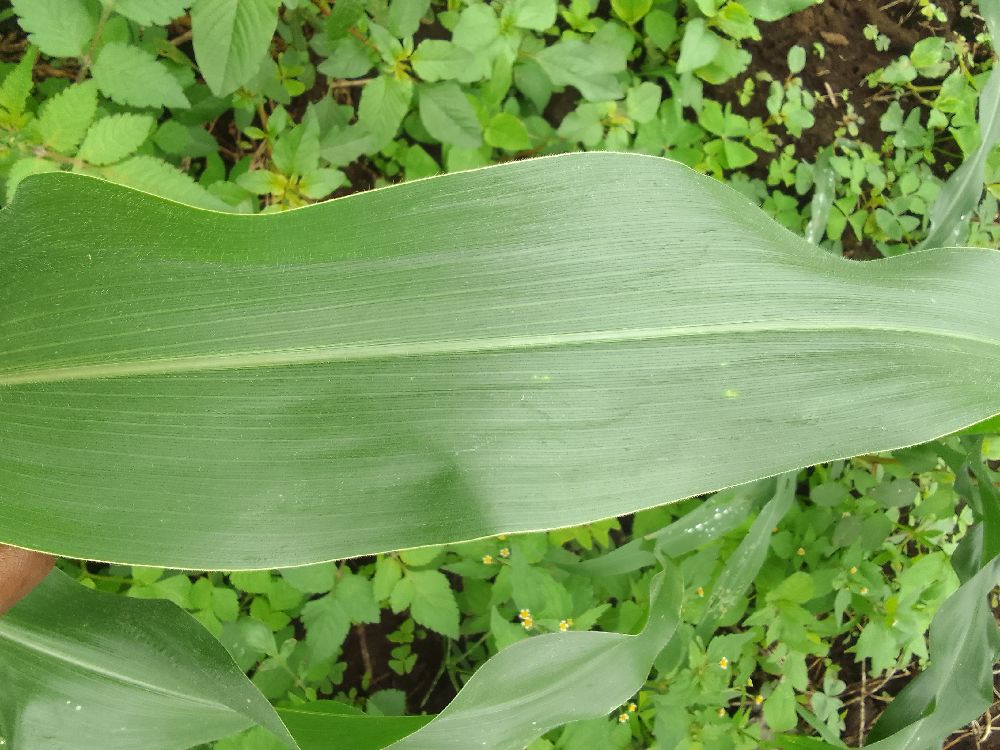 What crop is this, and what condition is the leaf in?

maize, healthy
